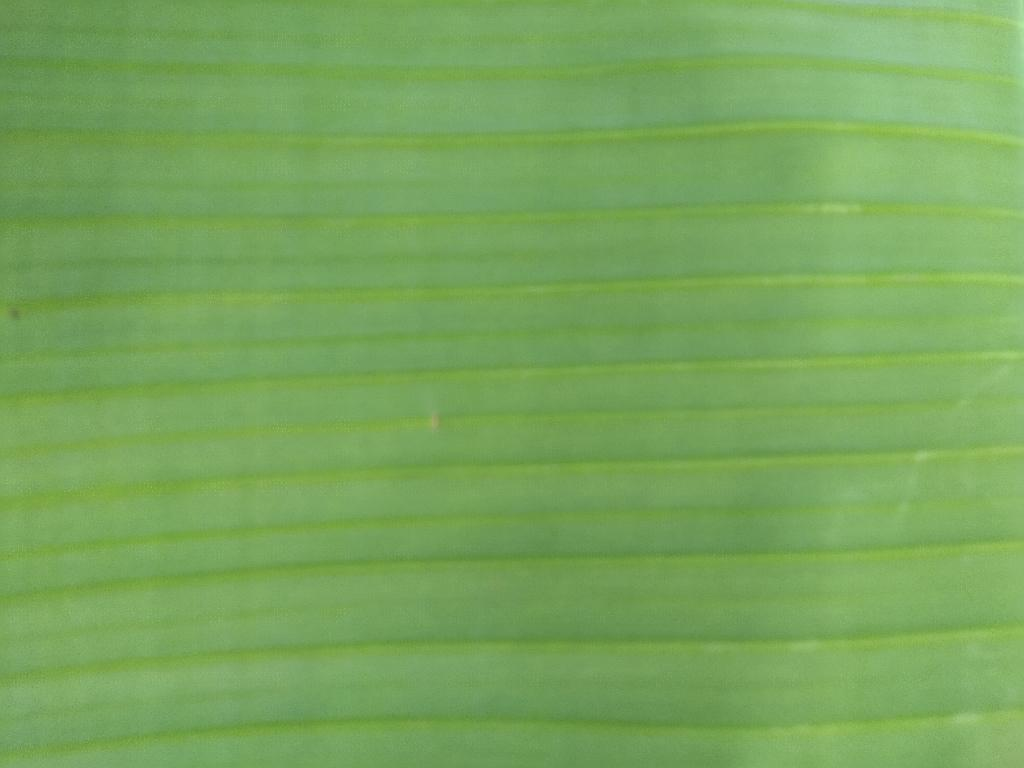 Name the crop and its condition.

banana, healthy
